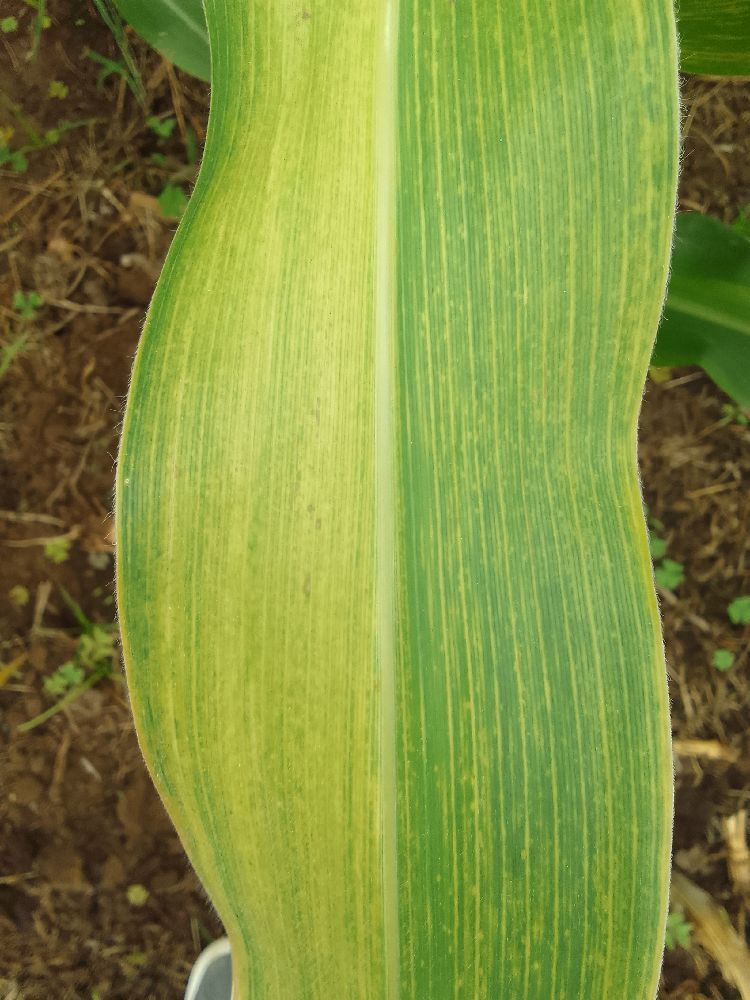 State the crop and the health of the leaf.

maize, maize lethal necrosis
